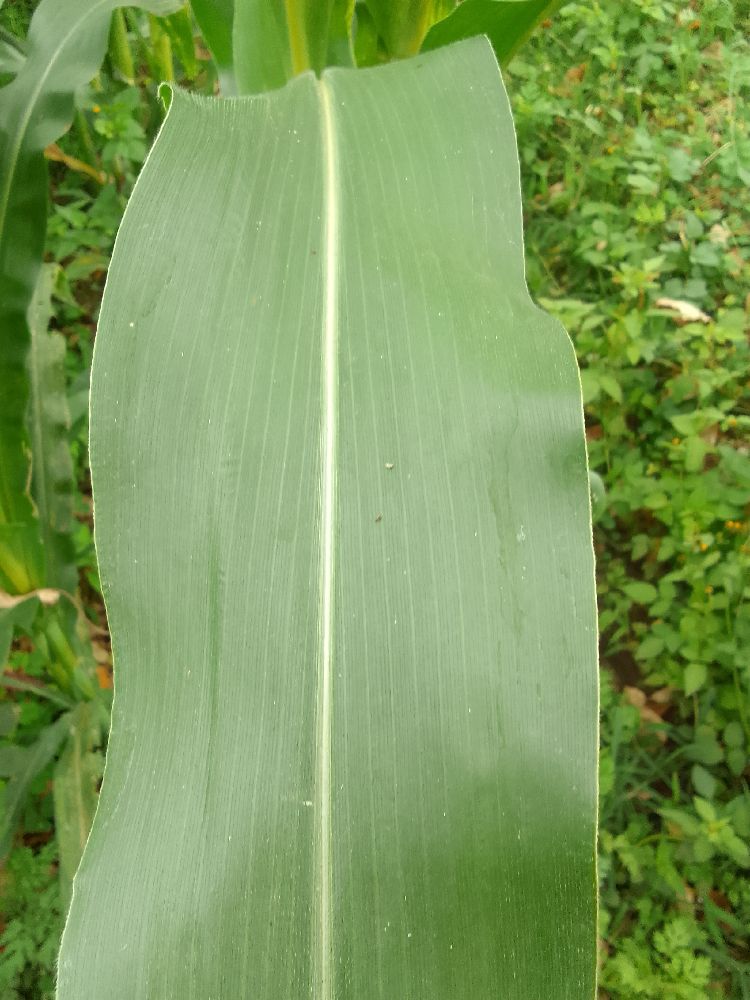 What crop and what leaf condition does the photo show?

maize, healthy
